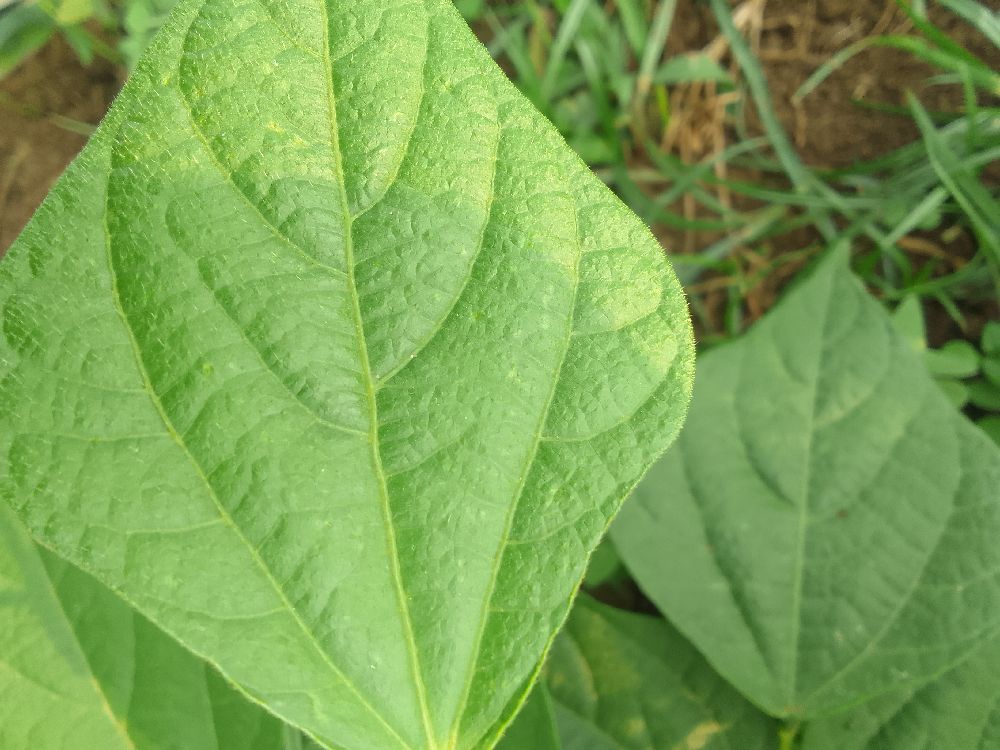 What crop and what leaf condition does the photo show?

common bean, healthy
